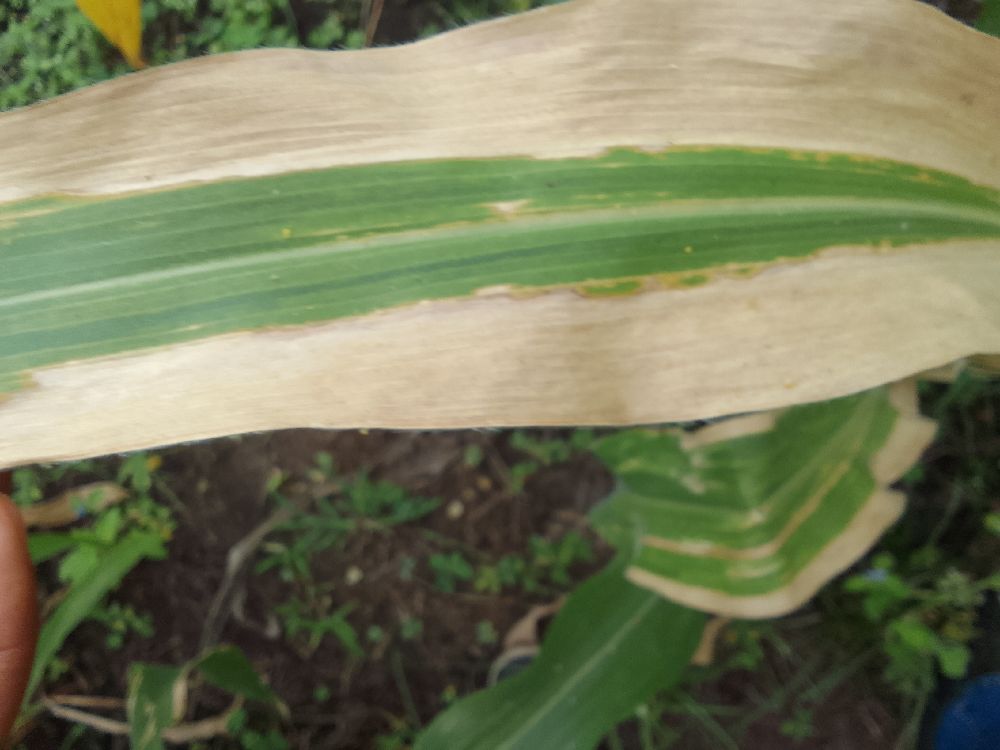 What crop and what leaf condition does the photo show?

maize, maize lethal necrosis
